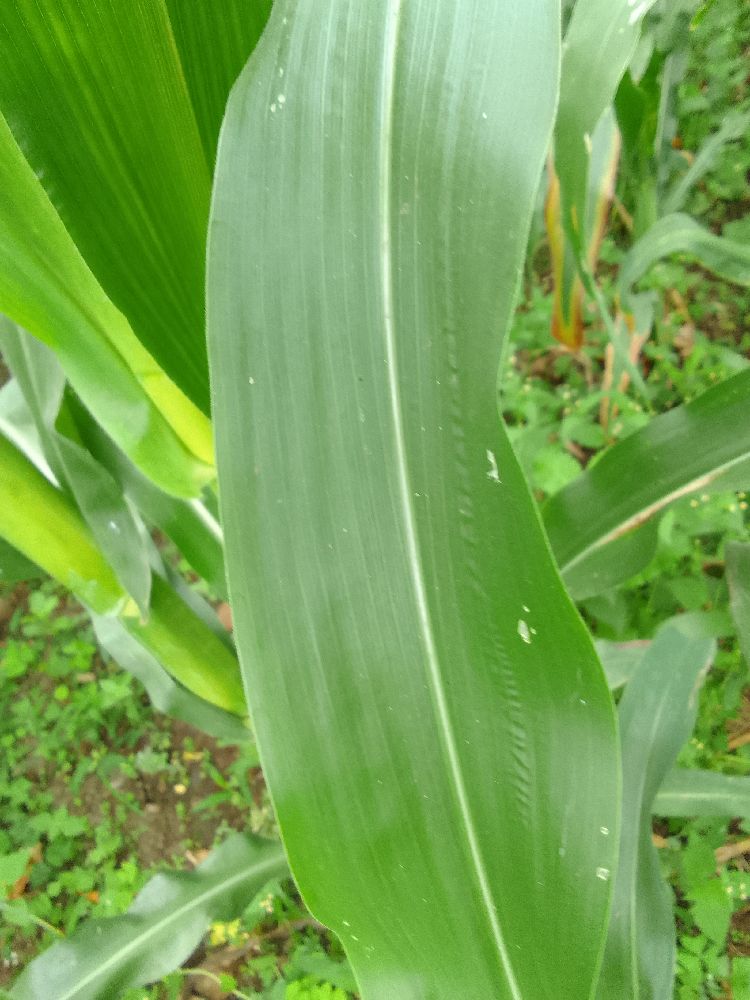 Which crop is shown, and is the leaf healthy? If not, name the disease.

maize, healthy
